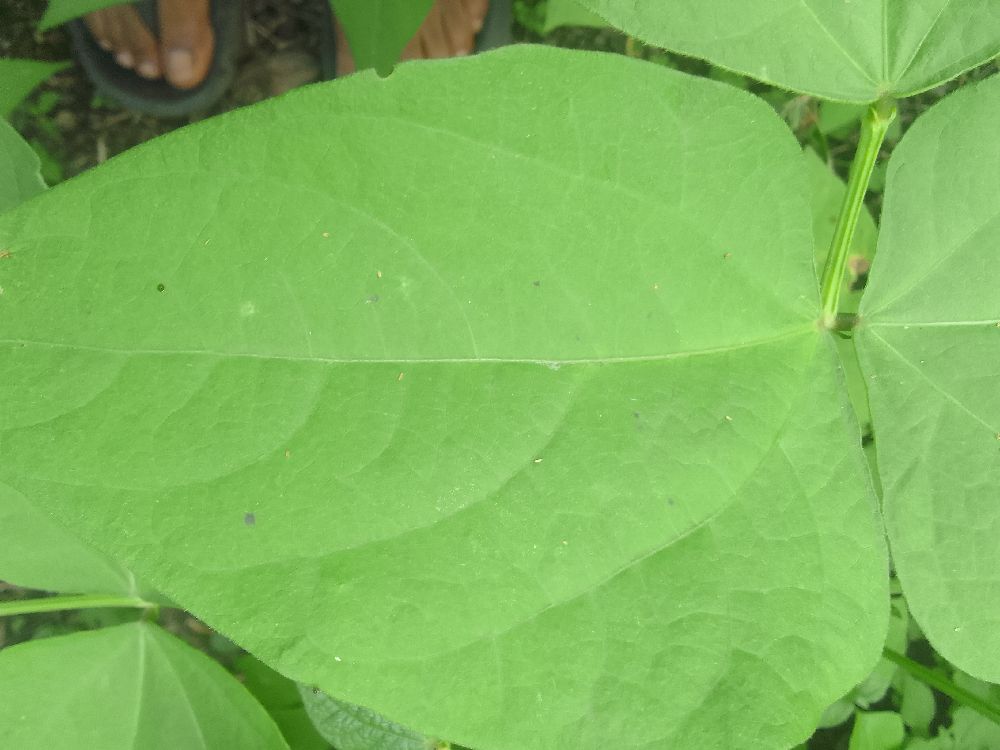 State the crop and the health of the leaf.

common bean, healthy
